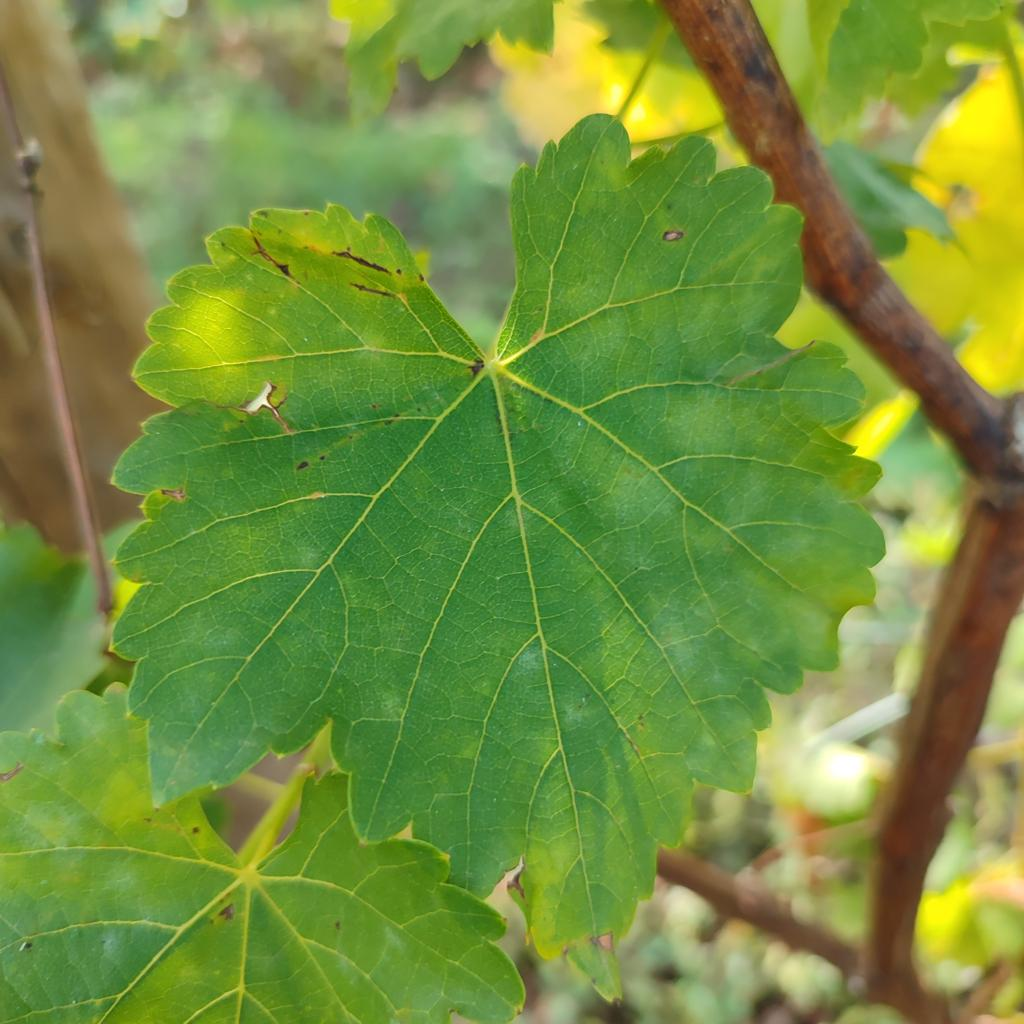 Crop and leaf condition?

grapevine, powdery mildew
